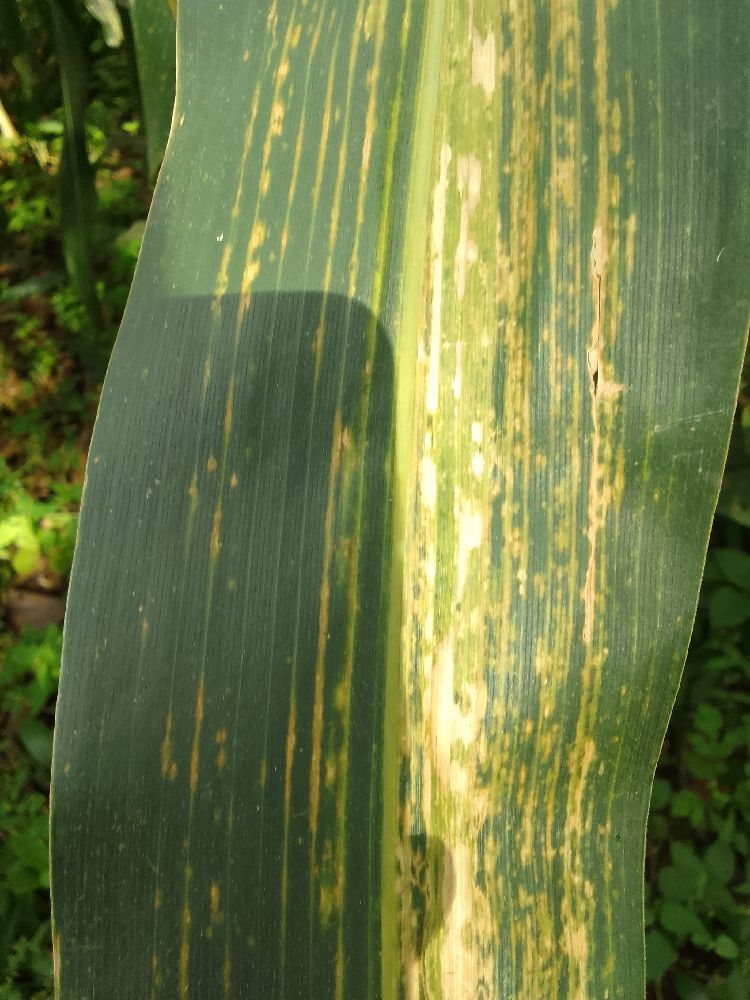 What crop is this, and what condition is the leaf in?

maize, maize lethal necrosis
